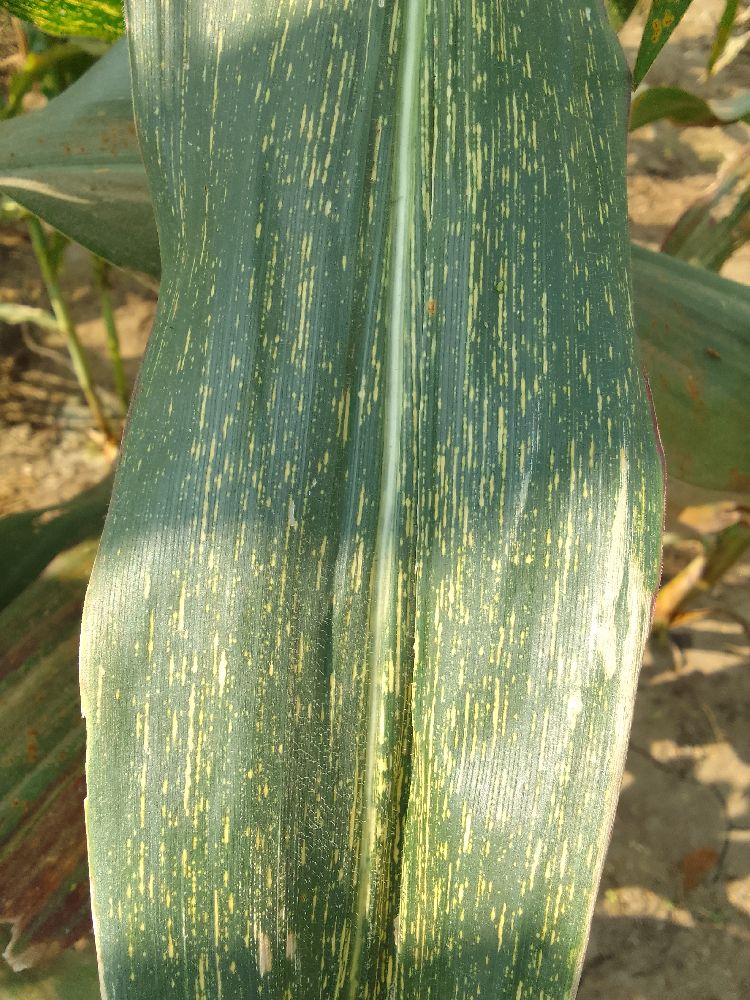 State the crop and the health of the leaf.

maize, maize streak virus
